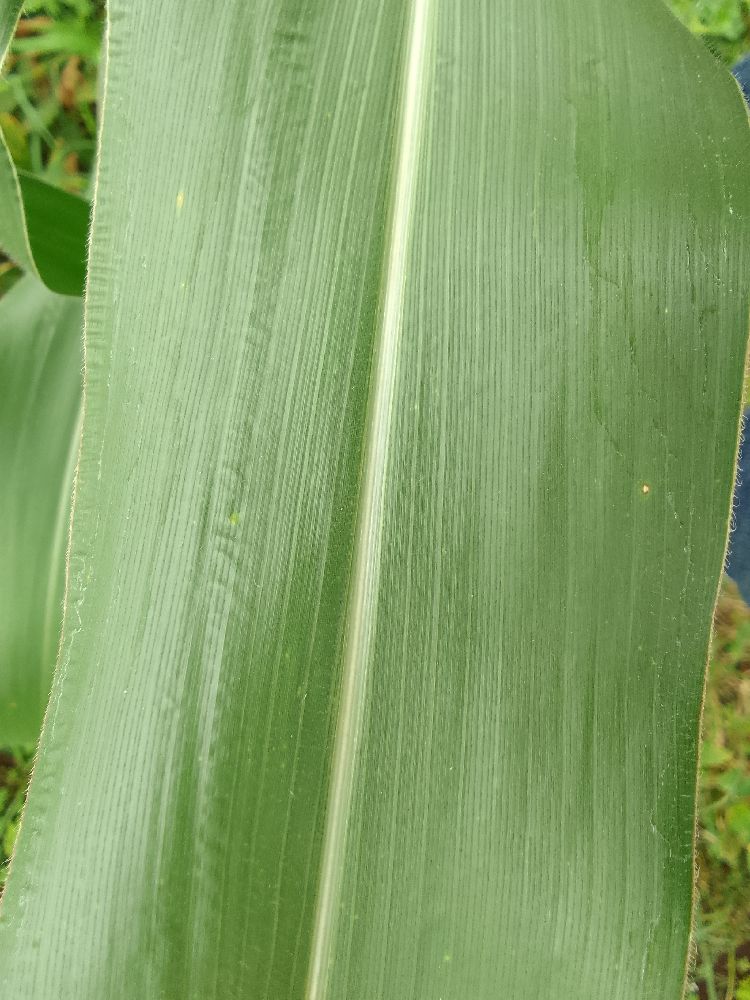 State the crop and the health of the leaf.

maize, healthy
